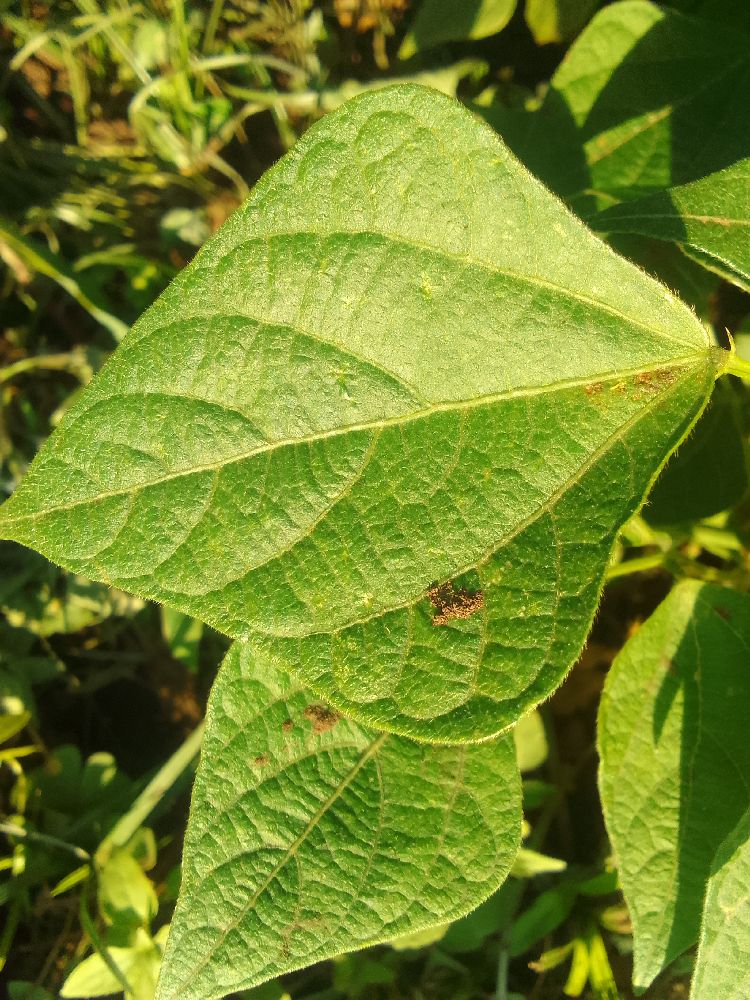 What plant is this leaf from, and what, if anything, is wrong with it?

common bean, healthy
